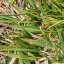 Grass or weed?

grass
